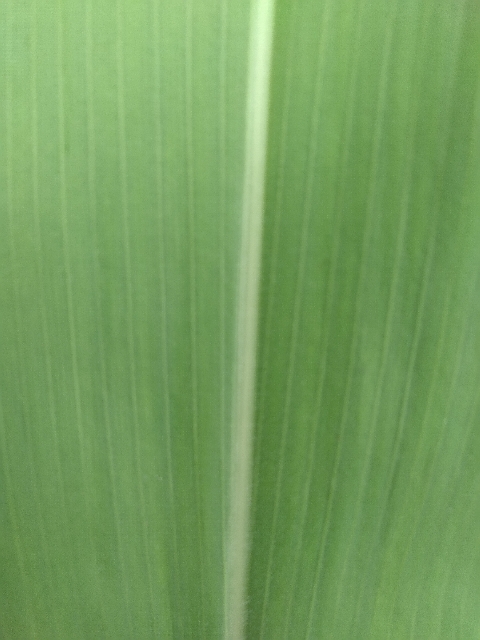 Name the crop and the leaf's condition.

maize, healthy
